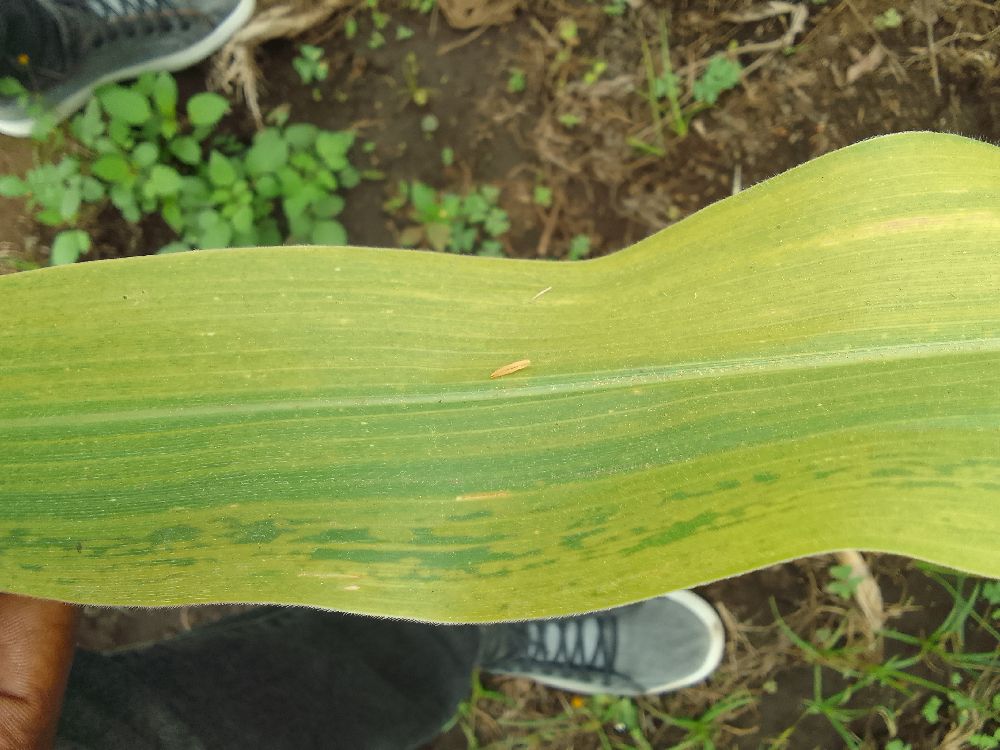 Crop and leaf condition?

maize, maize lethal necrosis
